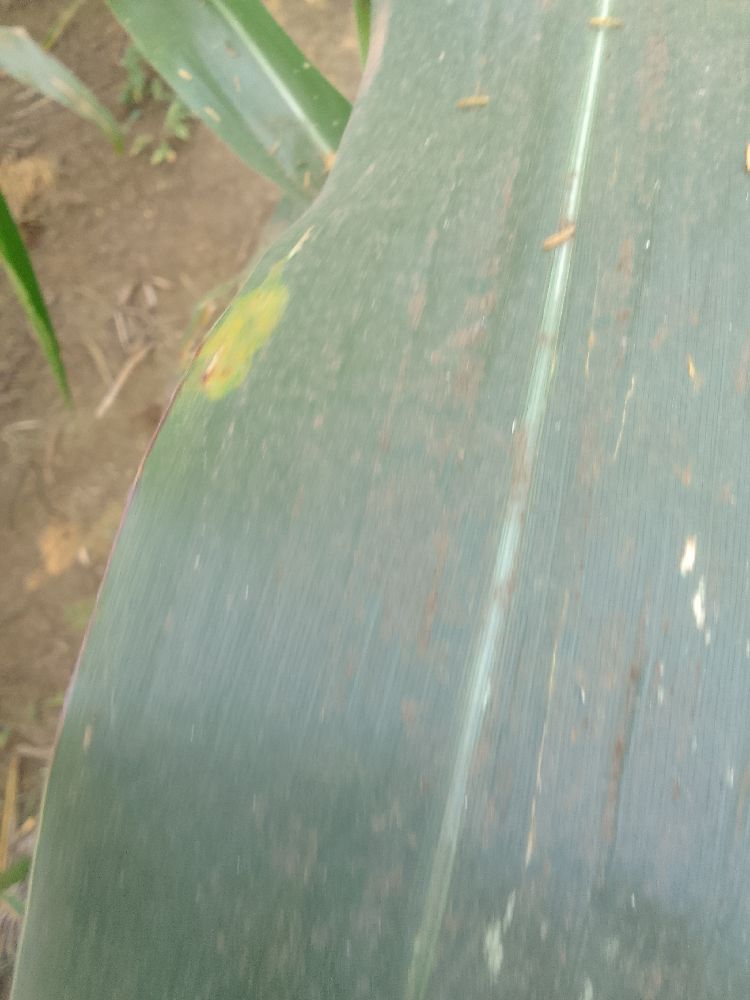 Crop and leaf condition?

maize, healthy
